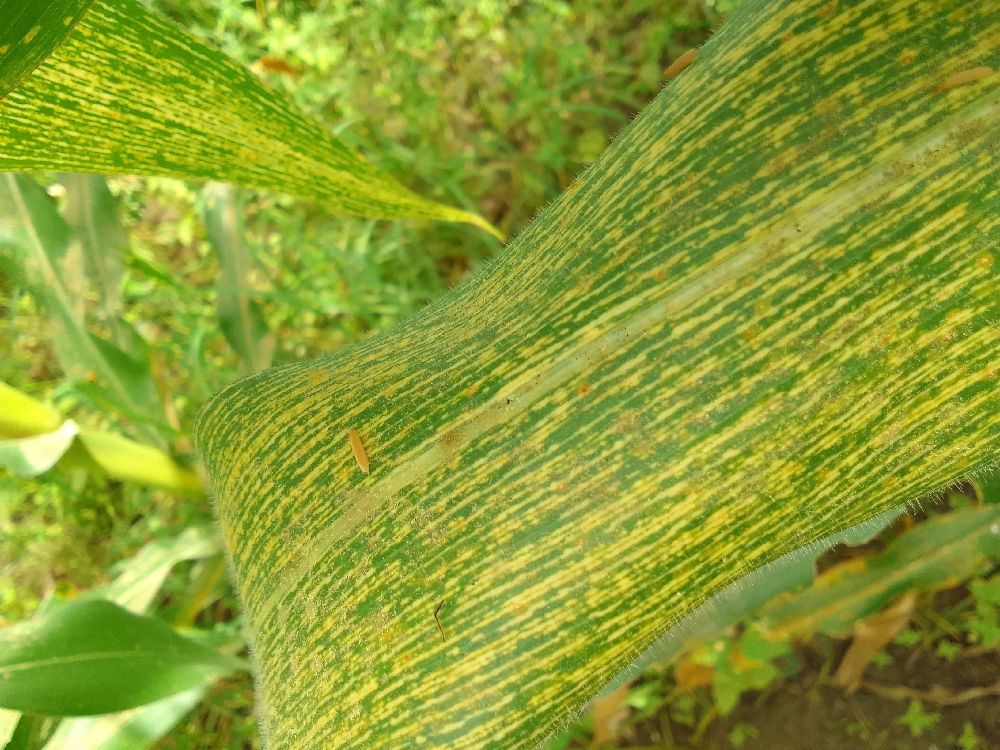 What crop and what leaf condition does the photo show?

maize, maize streak virus
